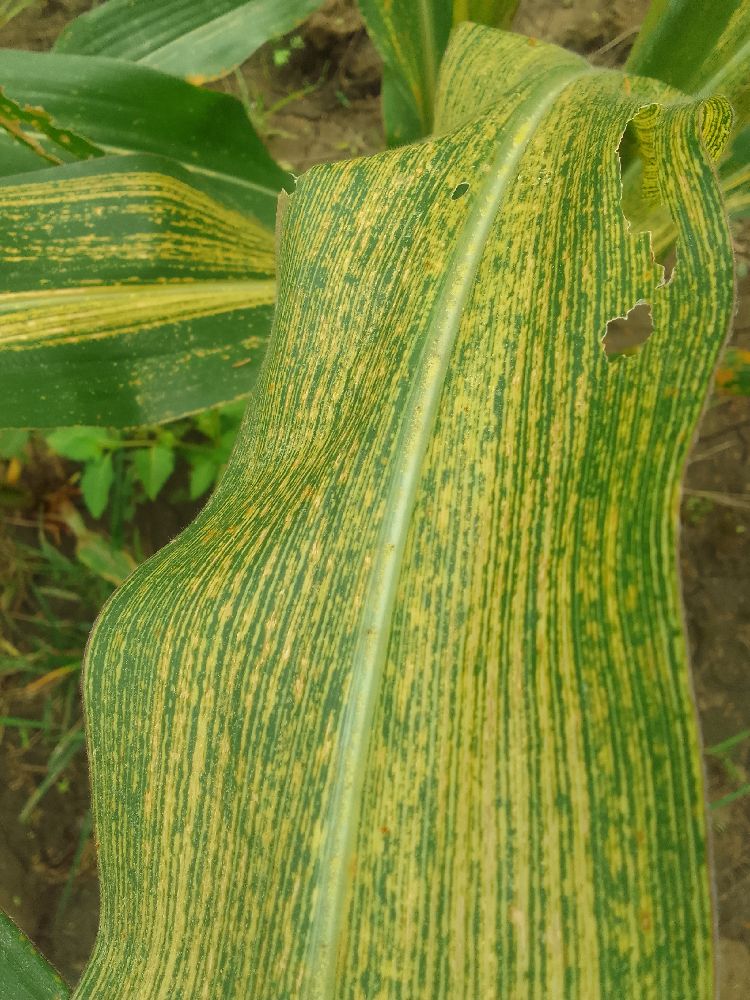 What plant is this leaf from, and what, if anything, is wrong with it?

maize, maize streak virus
